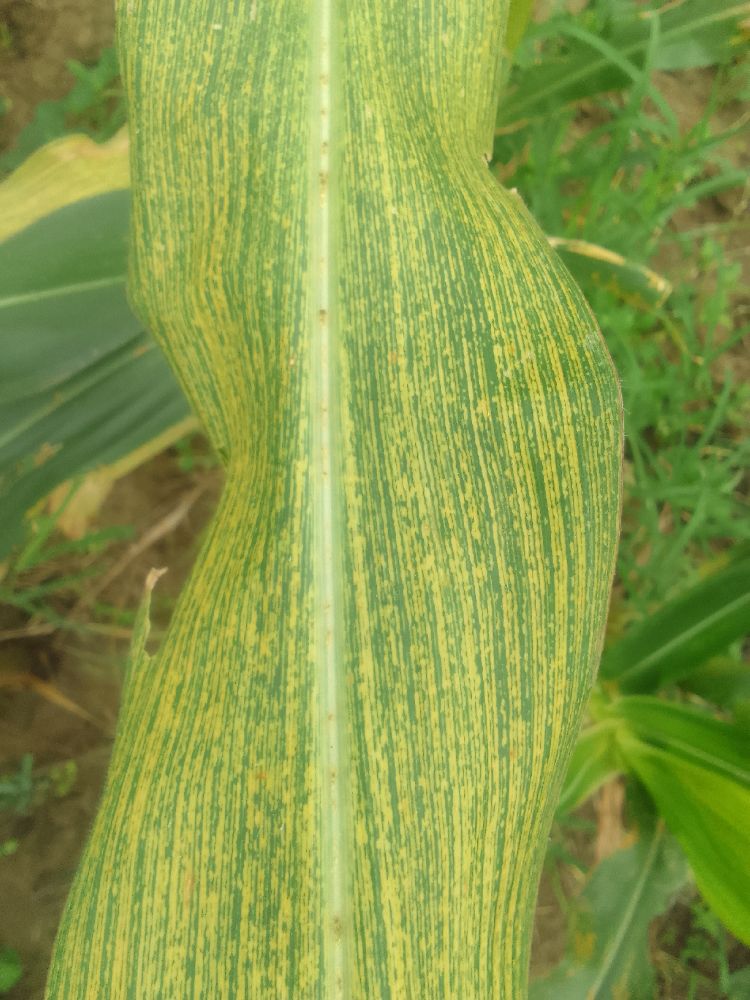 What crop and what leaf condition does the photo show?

maize, maize streak virus
